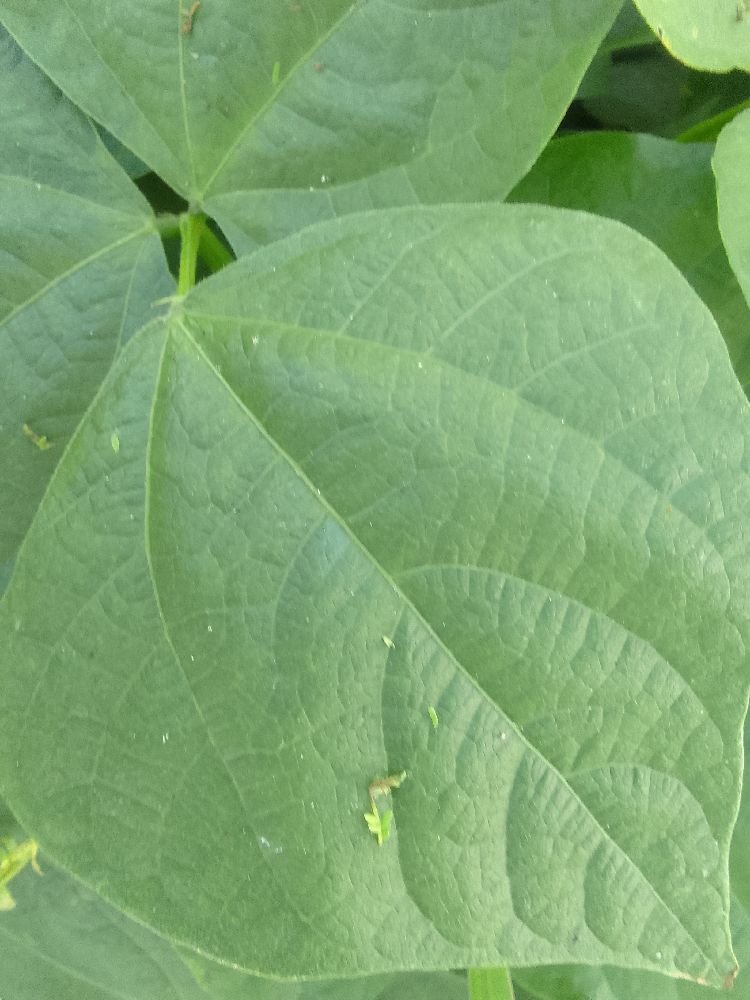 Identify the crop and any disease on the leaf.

common bean, healthy
